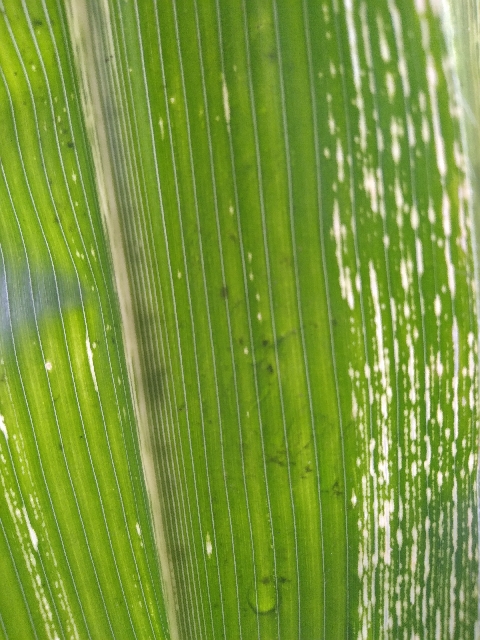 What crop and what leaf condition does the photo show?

maize, maize streak virus
